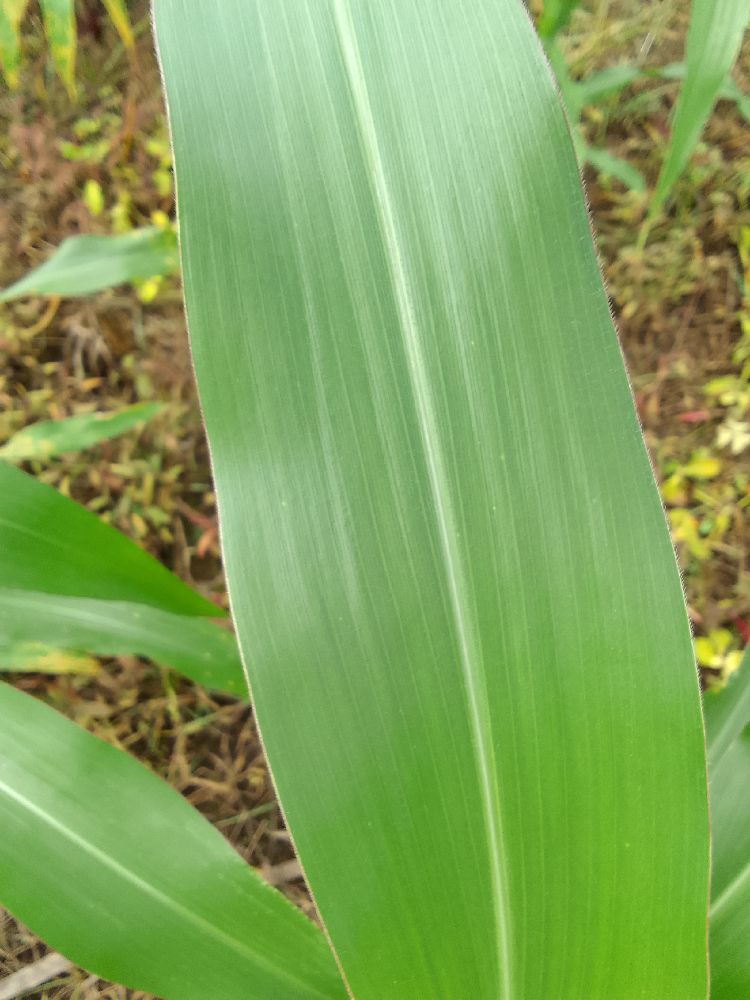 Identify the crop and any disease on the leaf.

maize, healthy
